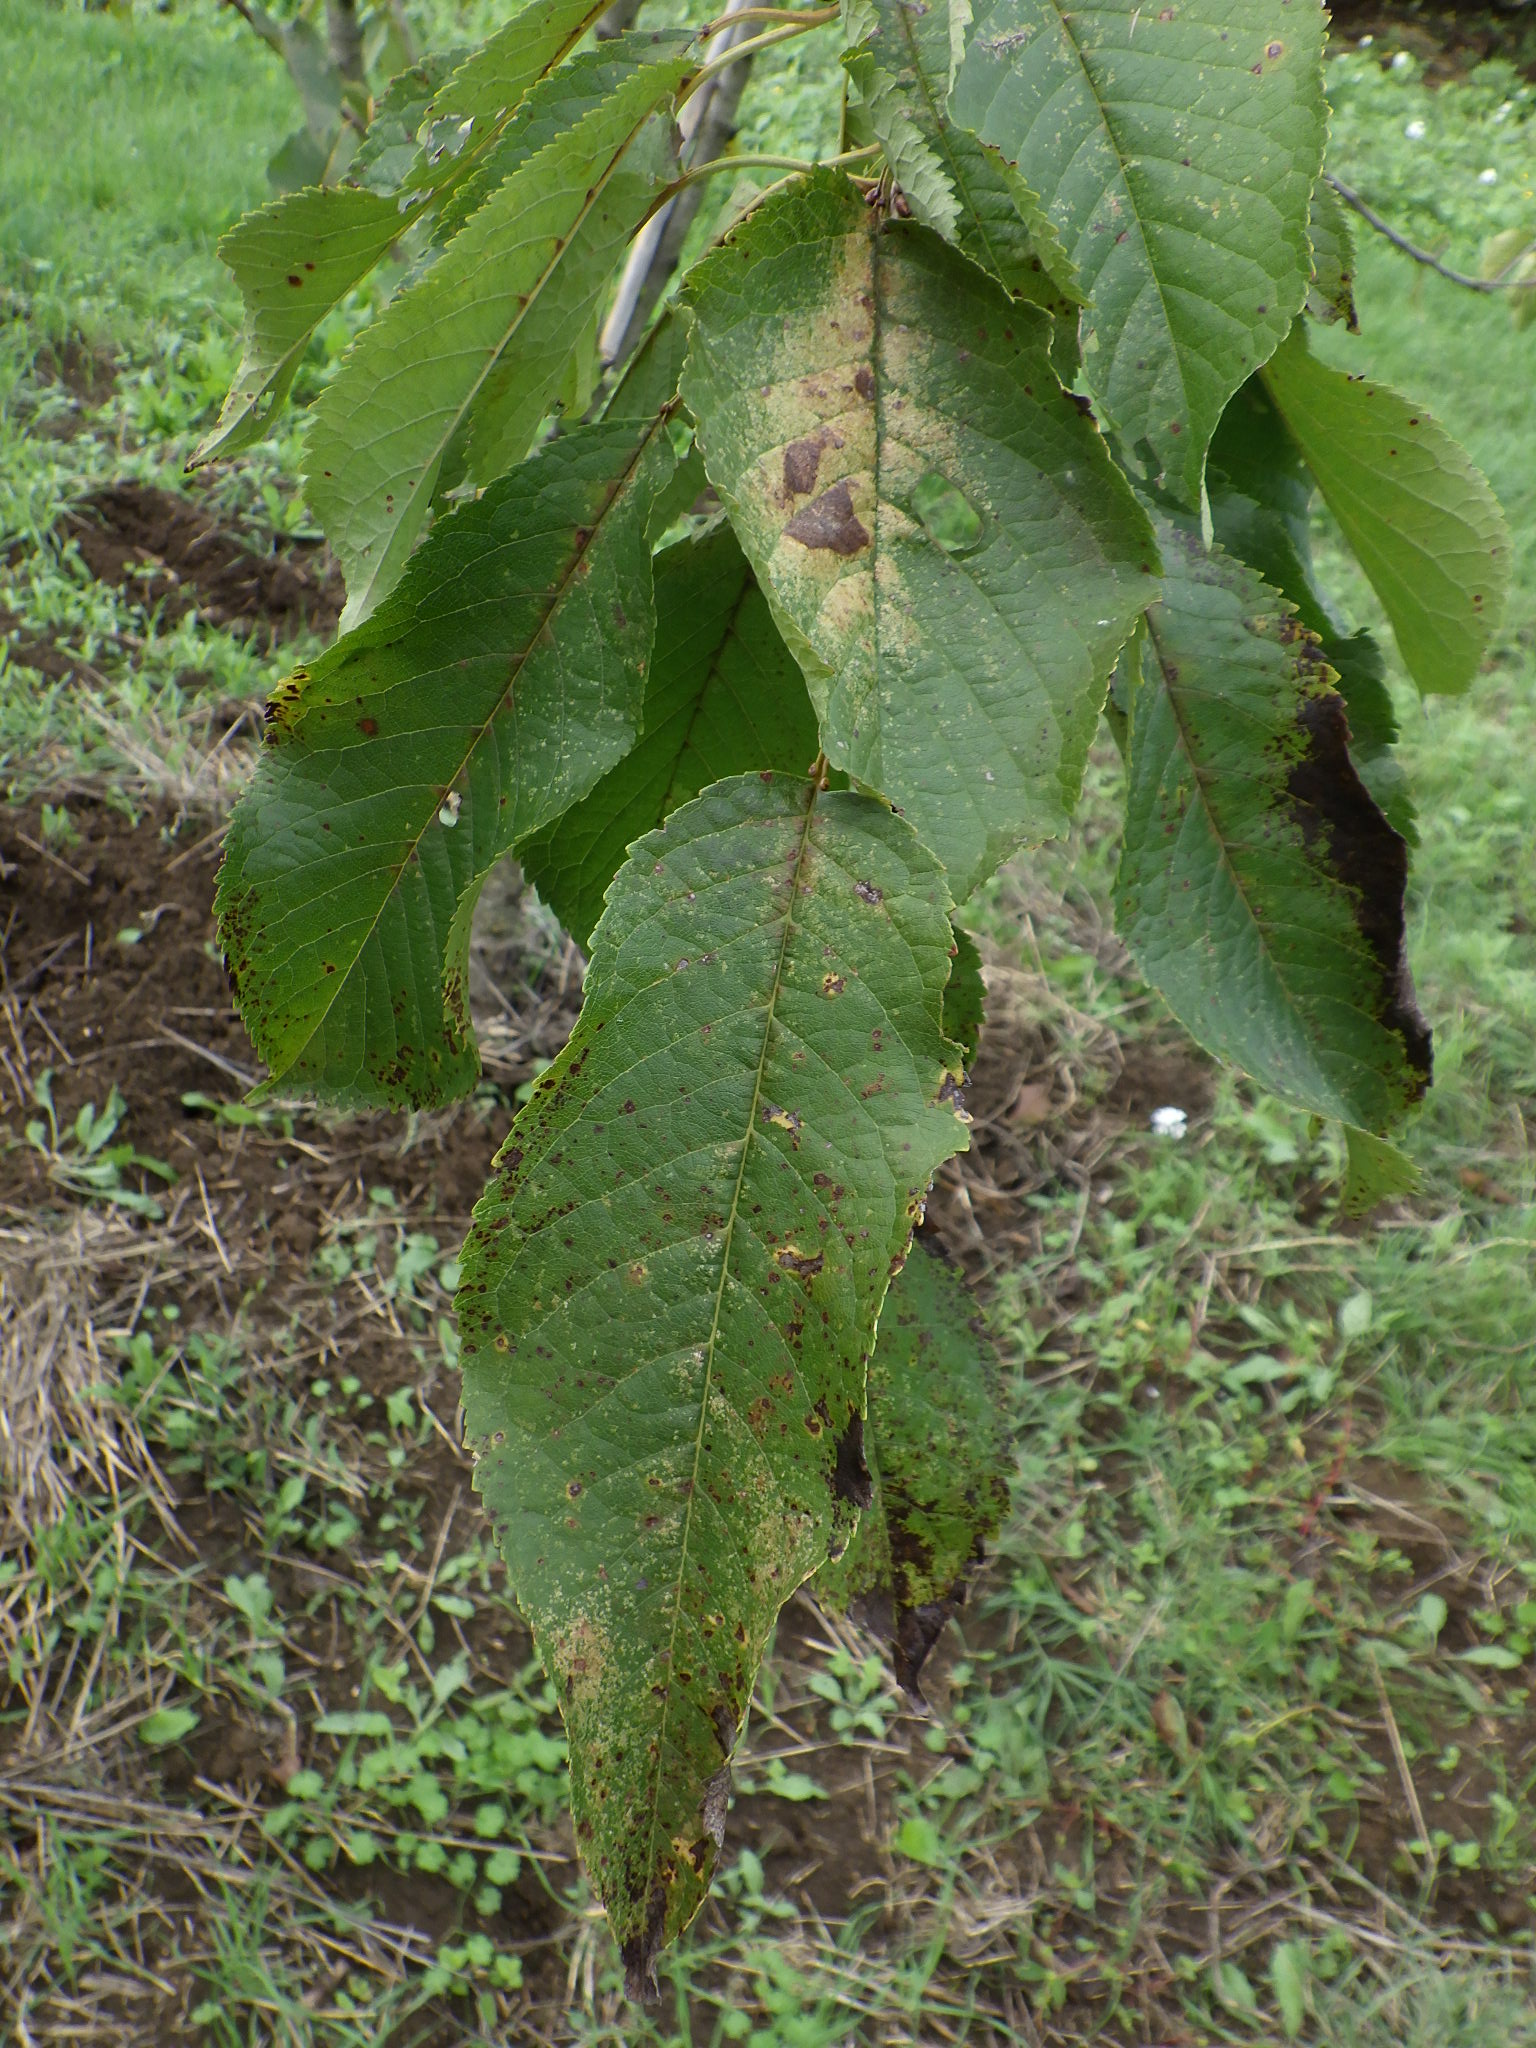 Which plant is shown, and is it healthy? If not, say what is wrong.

cherry, leaf spot, mites
